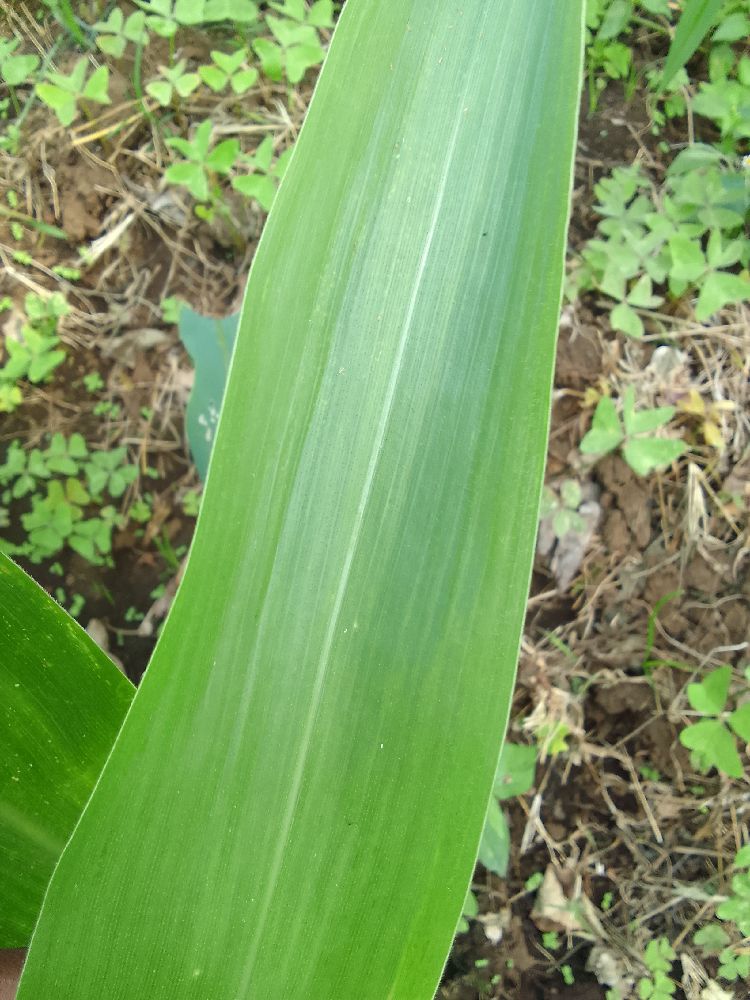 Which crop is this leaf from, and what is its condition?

maize, healthy
